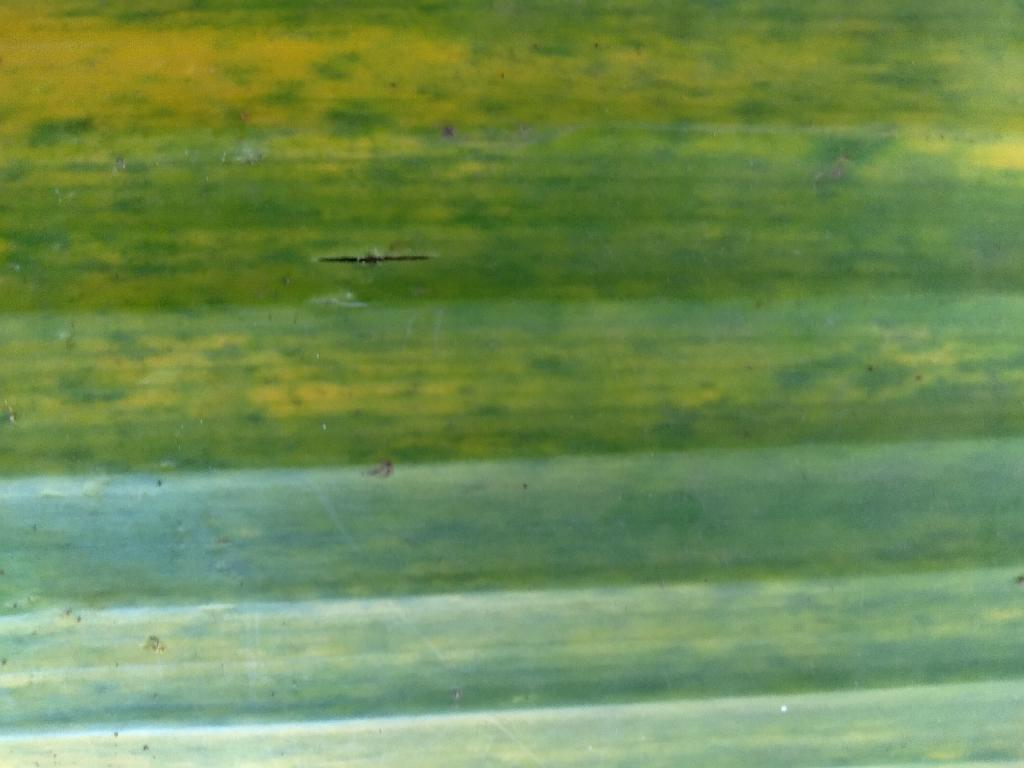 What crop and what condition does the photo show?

banana, fusarium wilt race 1
